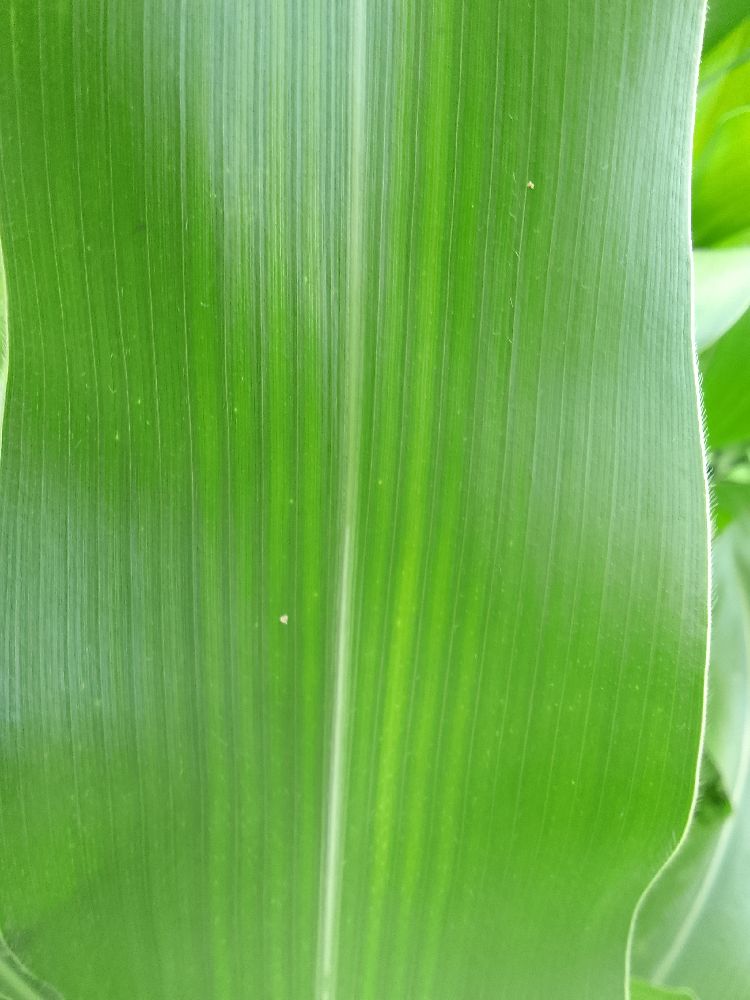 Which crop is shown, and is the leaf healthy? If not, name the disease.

maize, healthy
